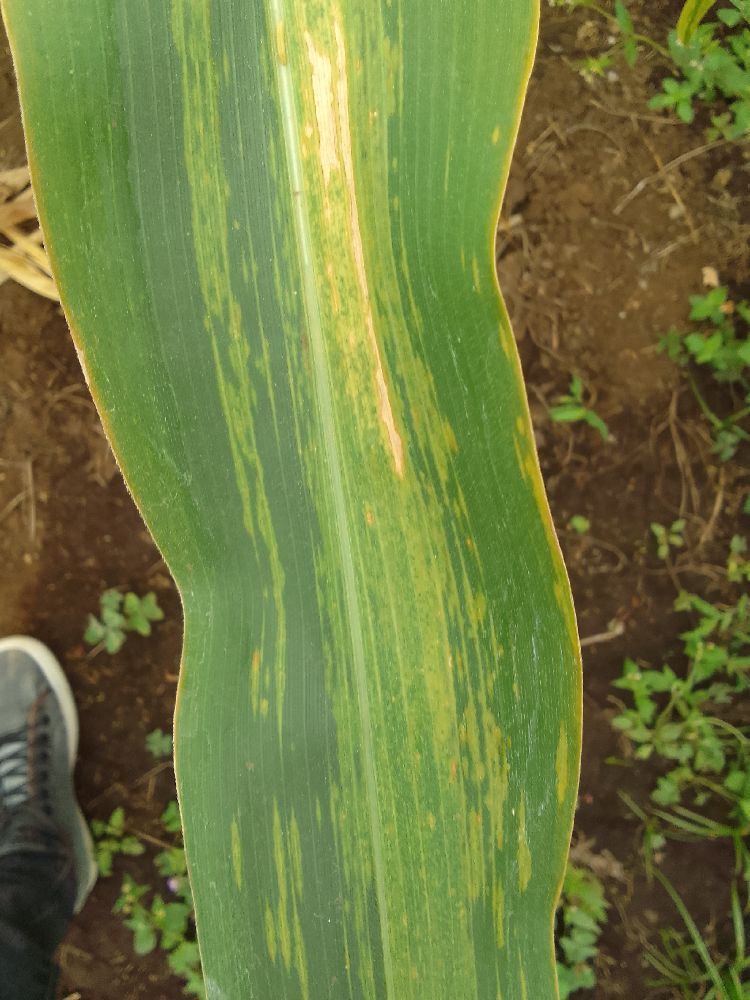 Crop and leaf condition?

maize, maize lethal necrosis
